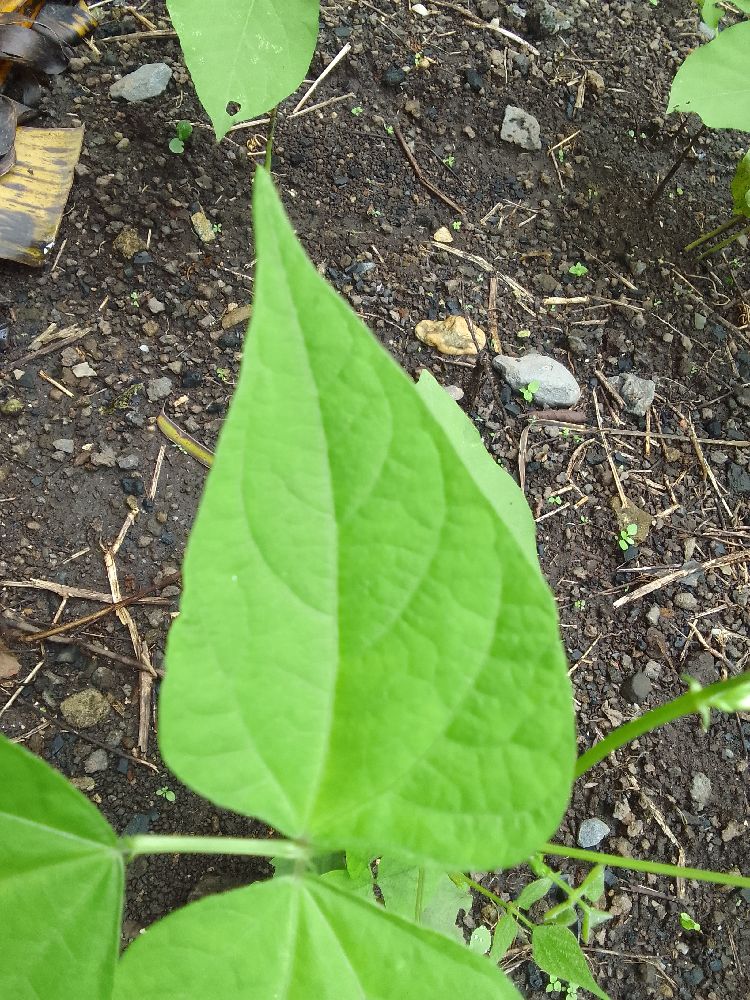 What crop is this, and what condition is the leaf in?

common bean, healthy
